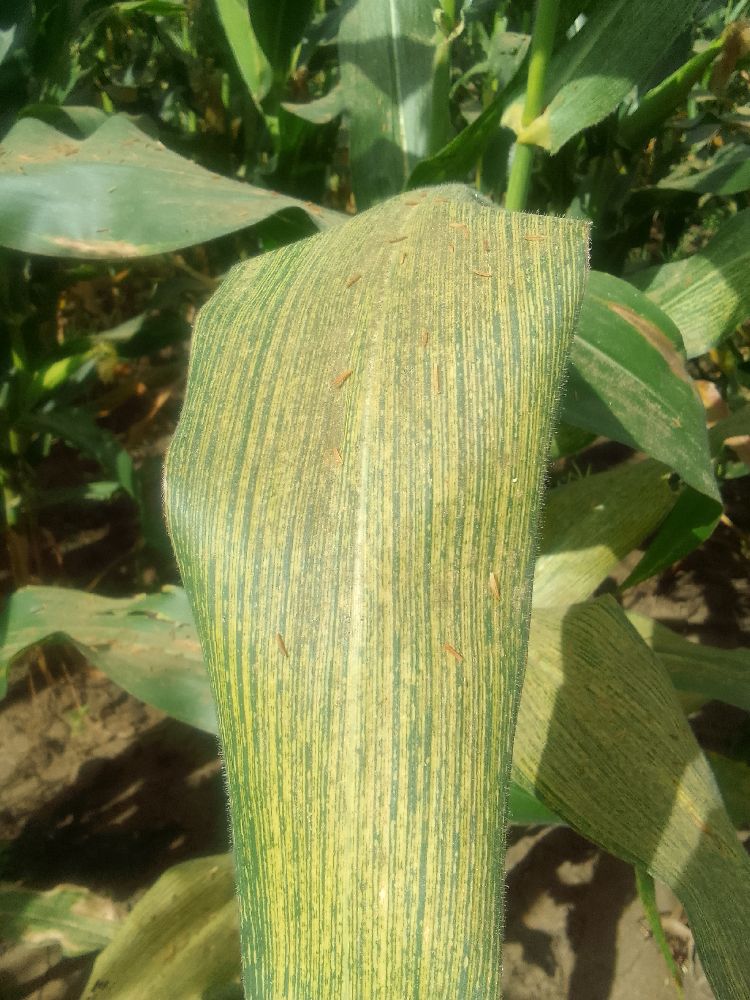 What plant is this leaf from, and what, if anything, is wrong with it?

maize, maize streak virus
